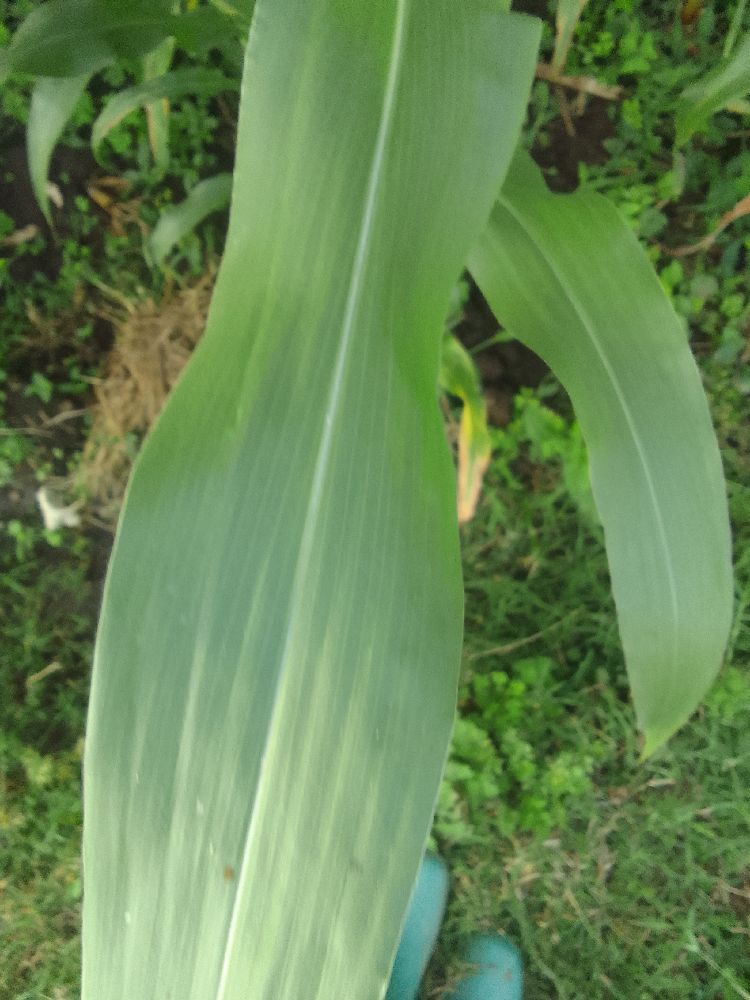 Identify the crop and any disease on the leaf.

maize, healthy
